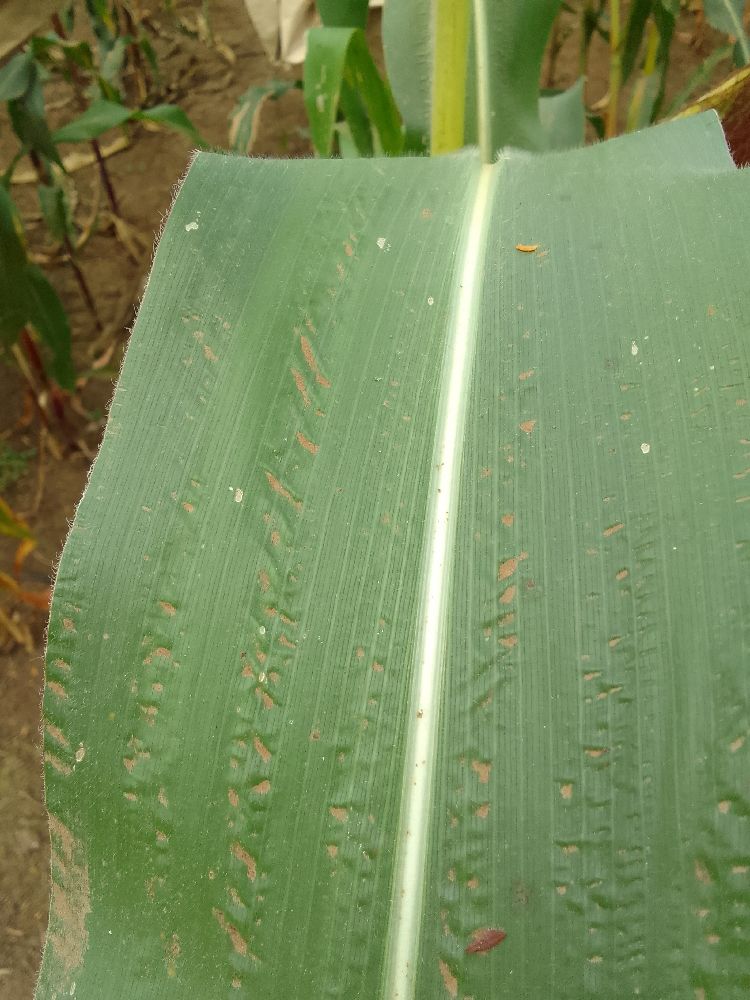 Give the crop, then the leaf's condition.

maize, healthy
